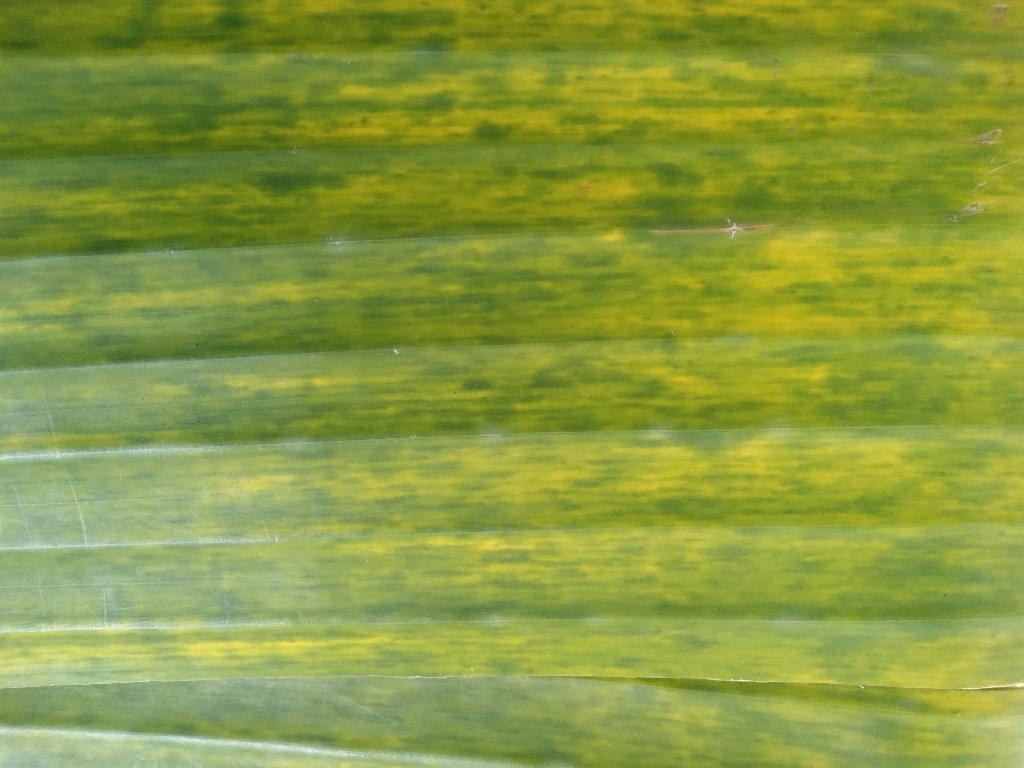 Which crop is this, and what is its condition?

banana, fusarium wilt race 1
